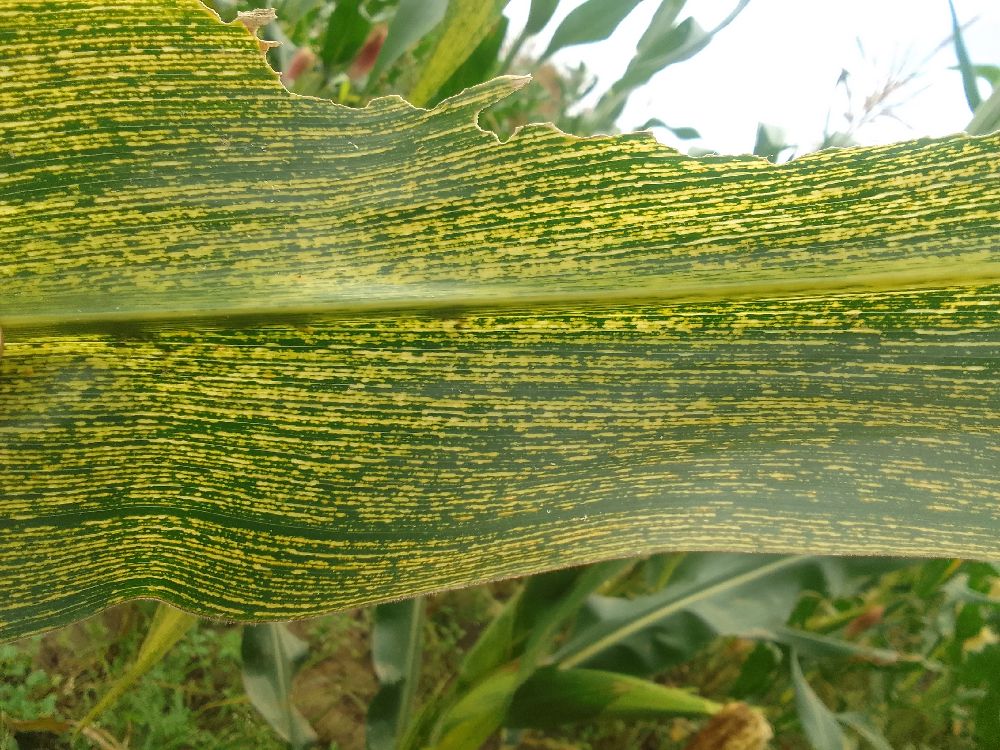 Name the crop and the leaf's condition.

maize, maize streak virus
